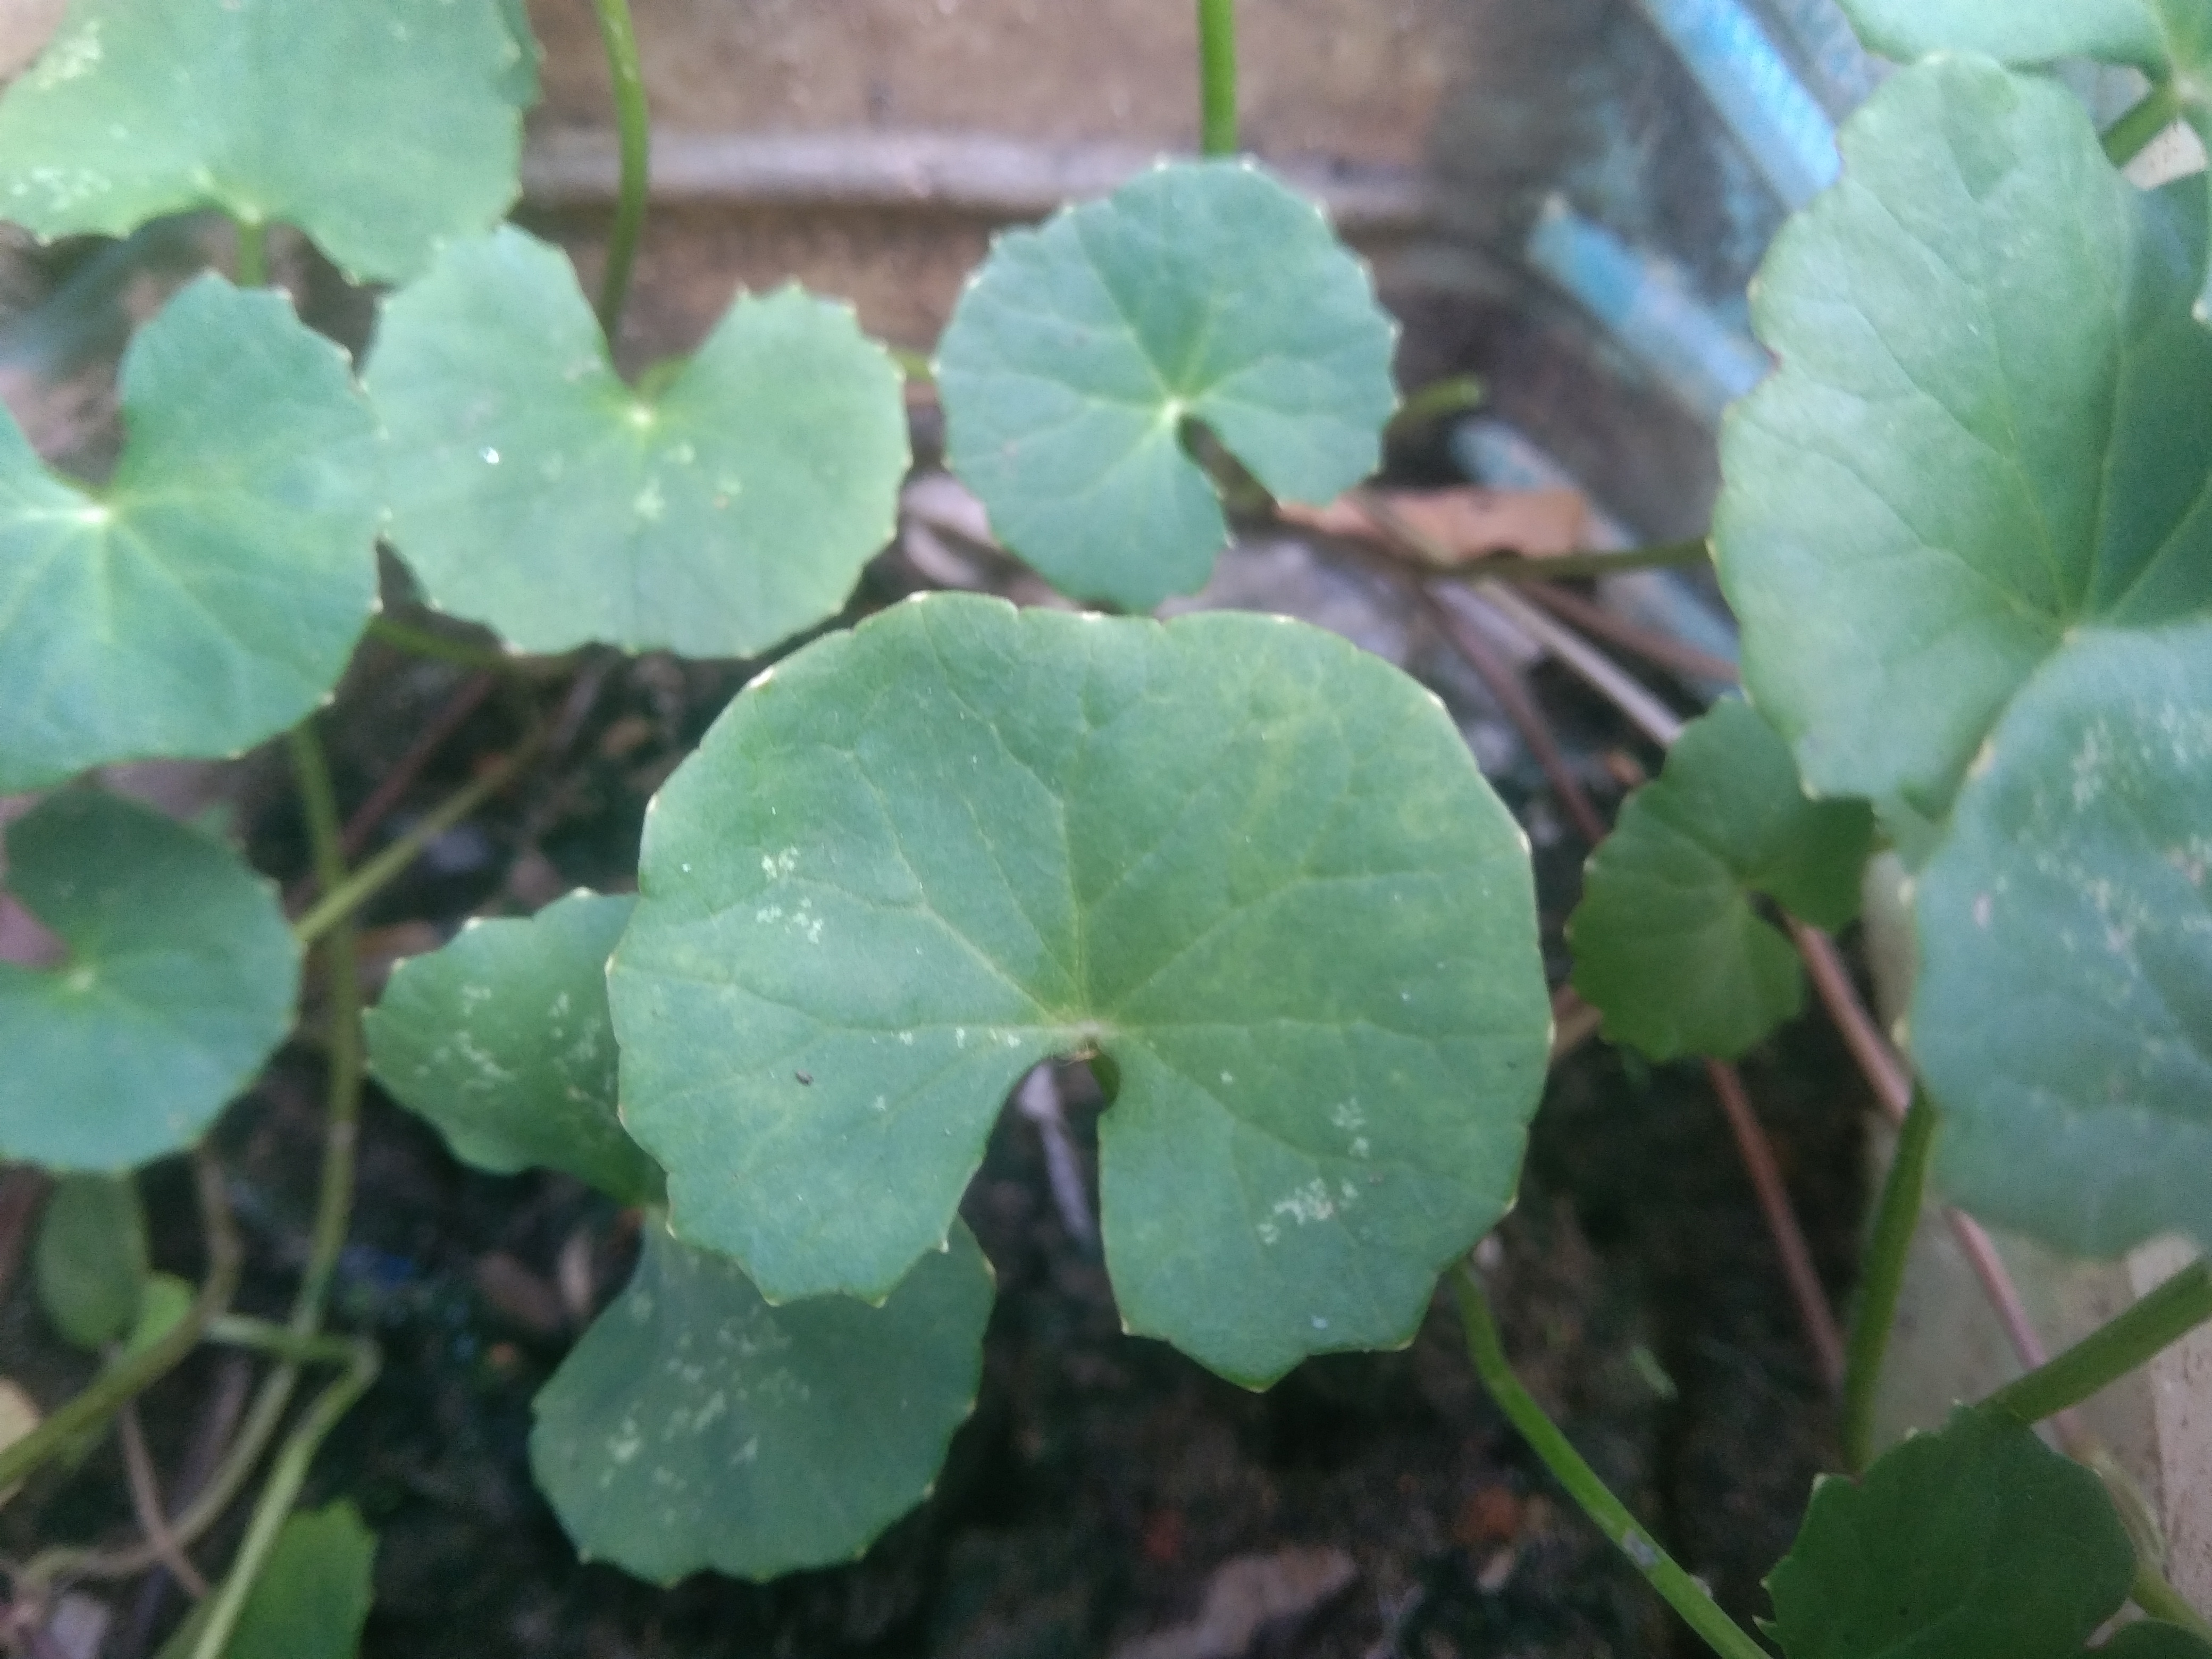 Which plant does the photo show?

thankuni
